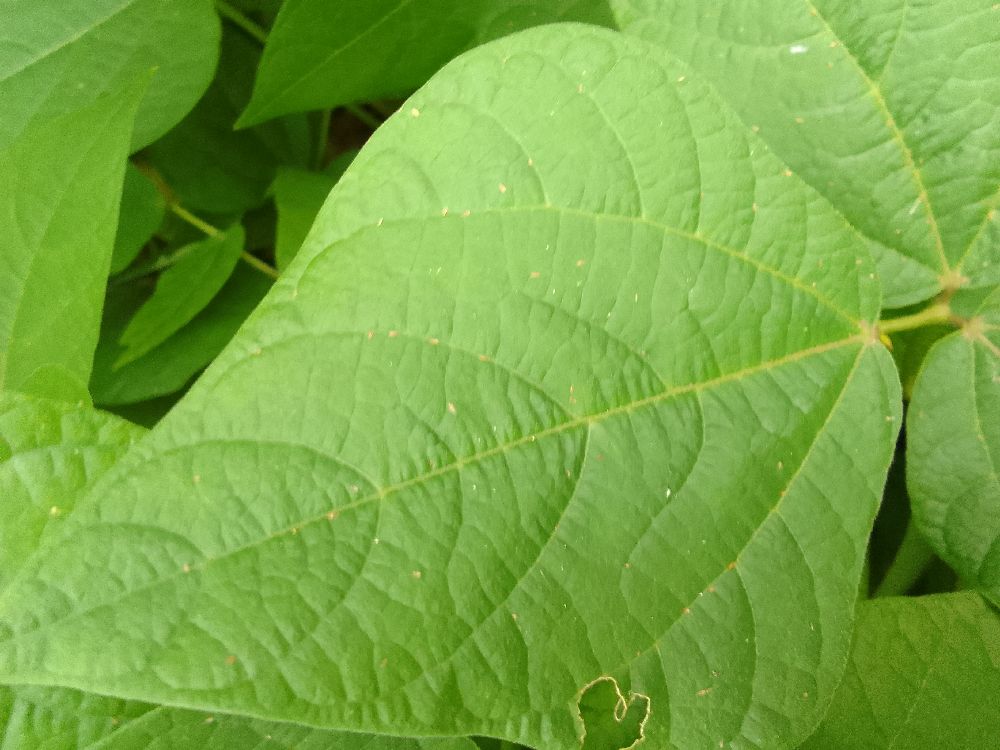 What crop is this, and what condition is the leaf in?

common bean, healthy
